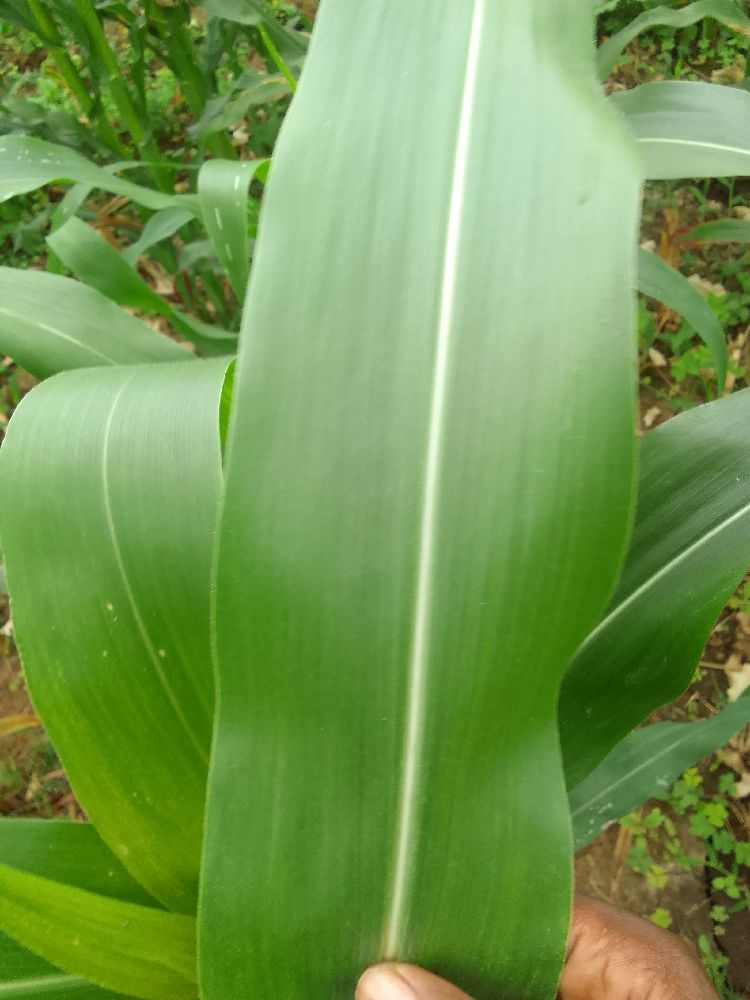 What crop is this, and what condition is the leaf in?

maize, healthy
